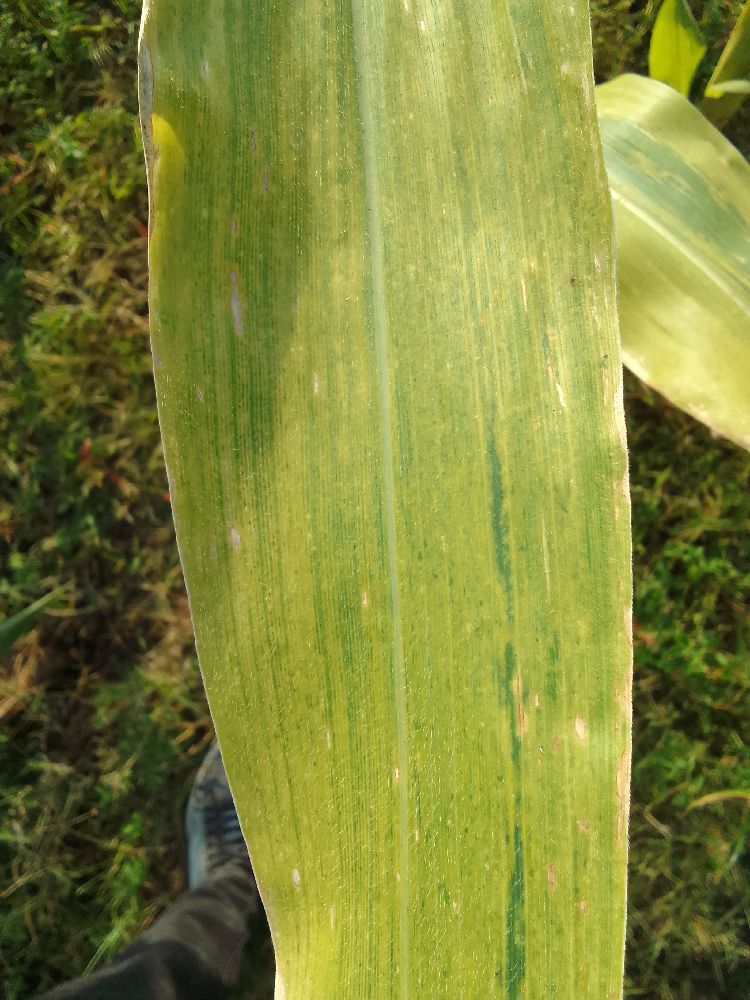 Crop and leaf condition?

maize, maize lethal necrosis
